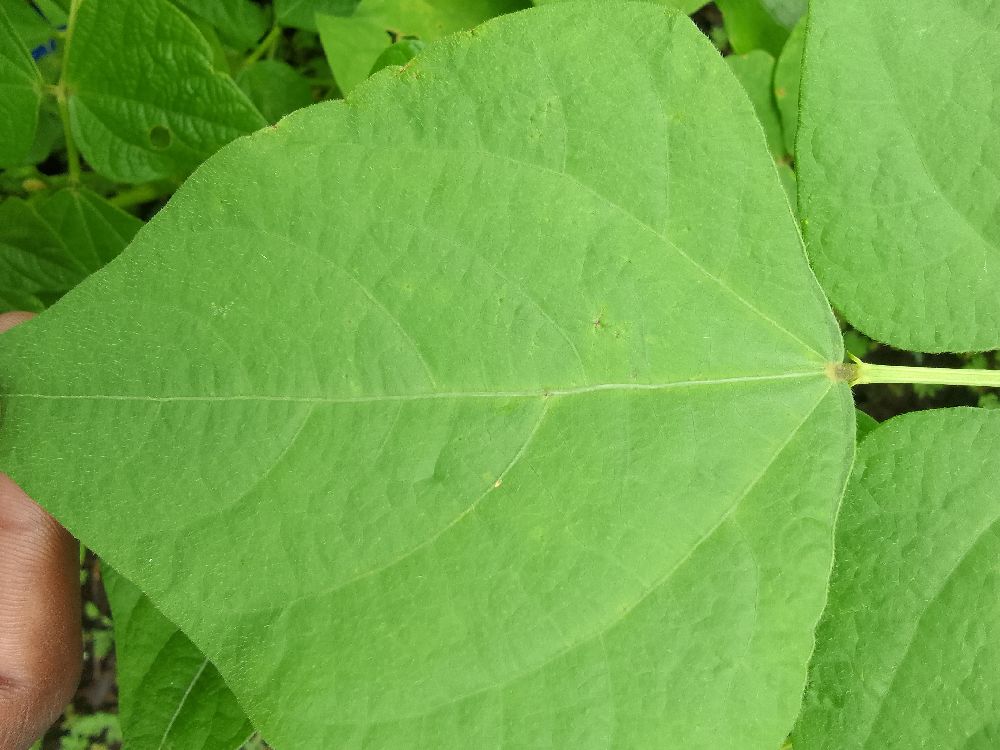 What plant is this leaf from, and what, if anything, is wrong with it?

common bean, healthy
